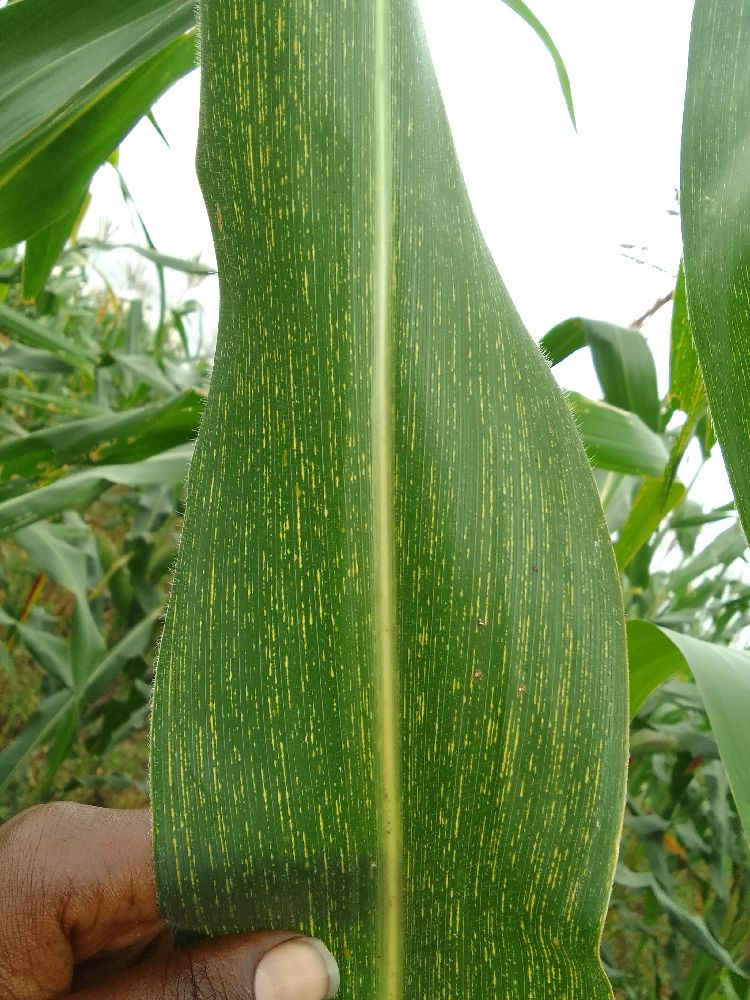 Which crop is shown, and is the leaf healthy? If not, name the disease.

maize, maize streak virus
